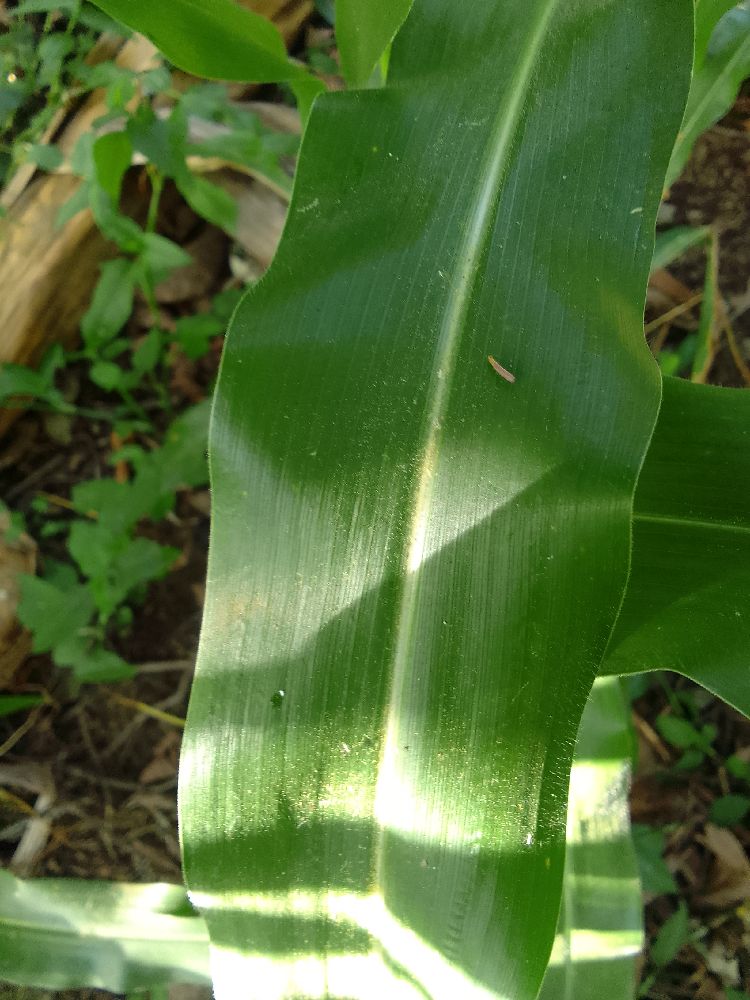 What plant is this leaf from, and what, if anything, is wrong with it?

maize, healthy
